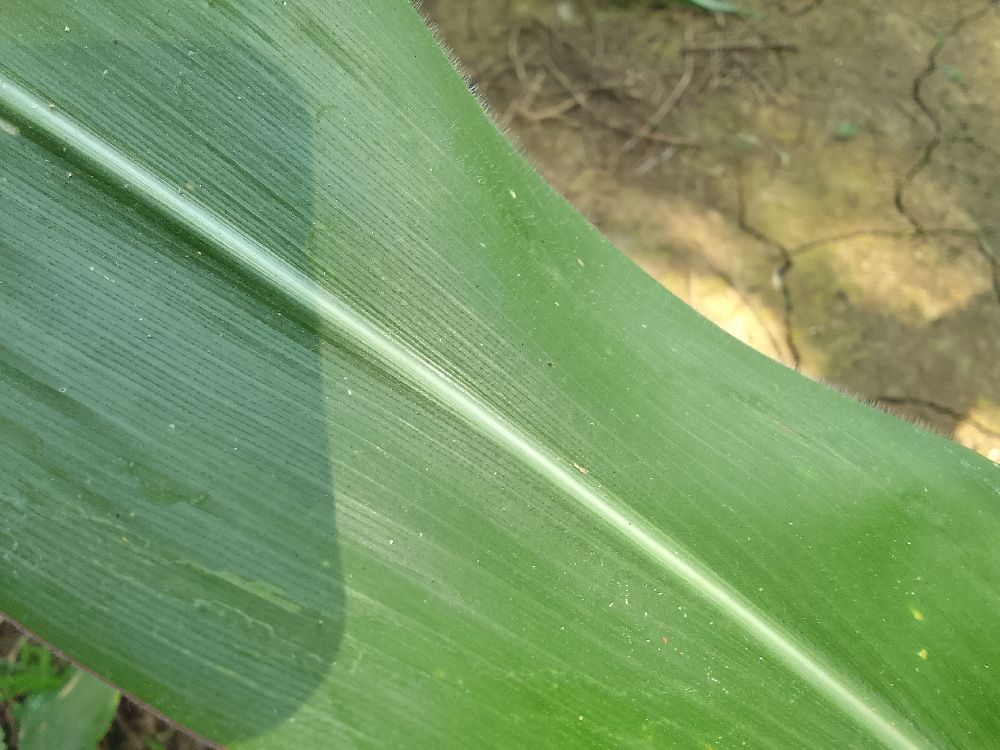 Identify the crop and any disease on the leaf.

maize, healthy
